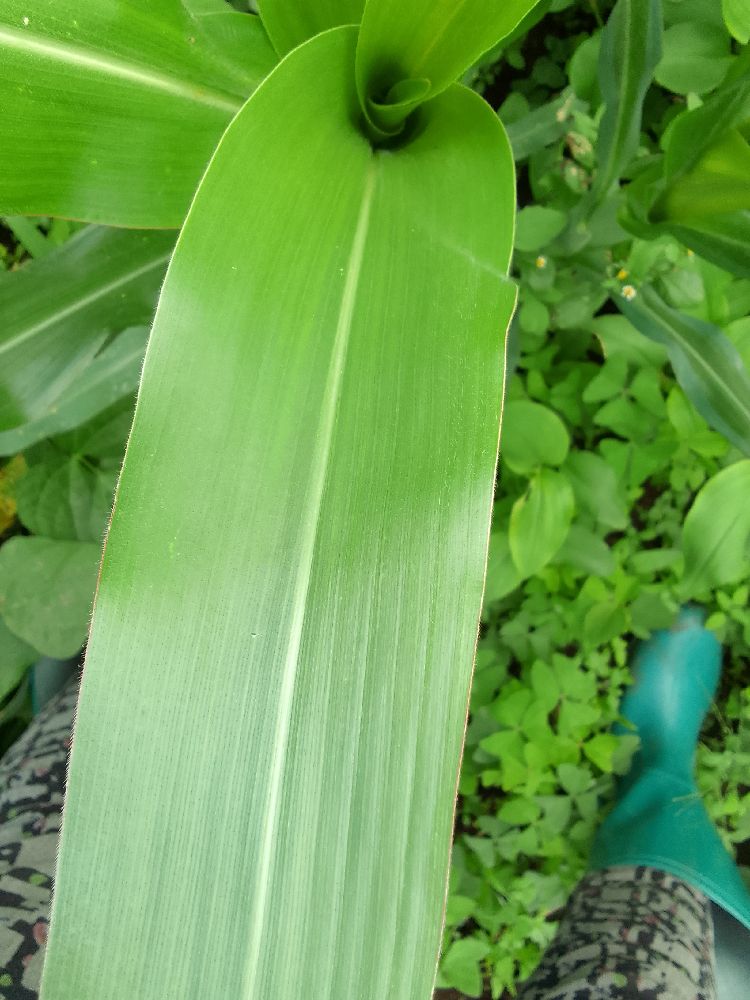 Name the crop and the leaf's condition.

maize, healthy
